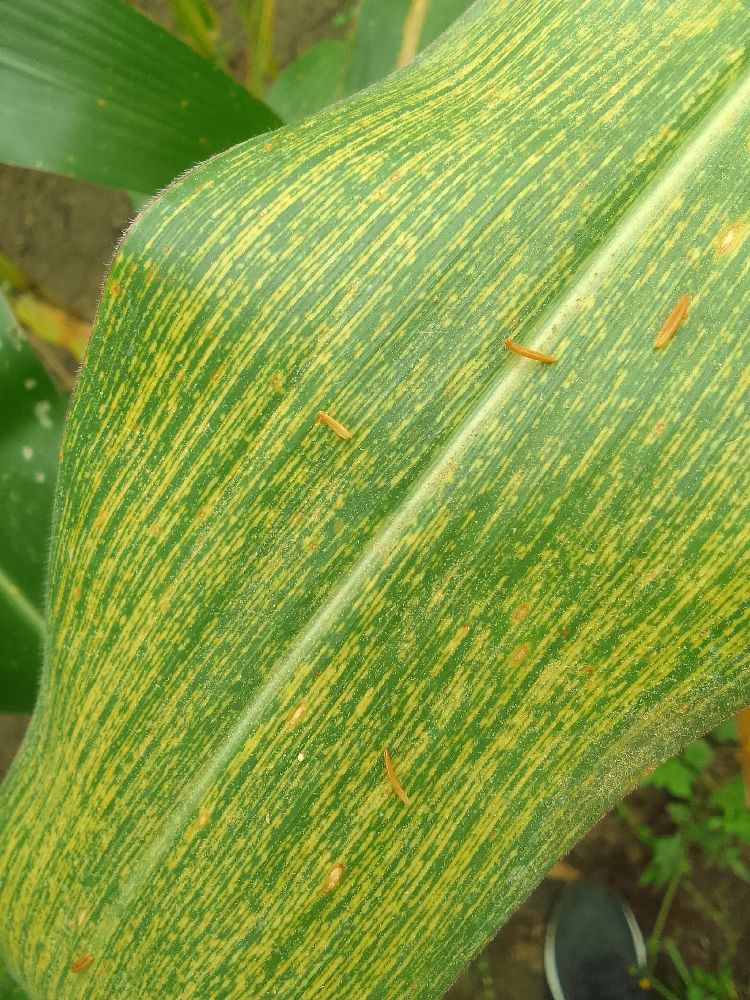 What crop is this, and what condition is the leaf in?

maize, maize streak virus
